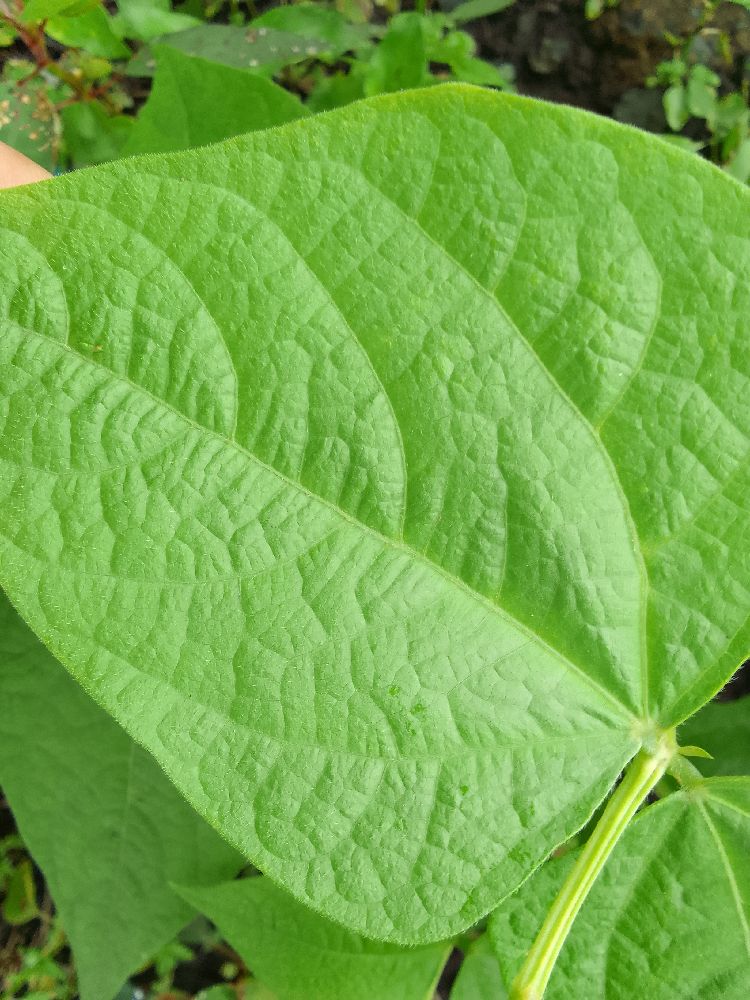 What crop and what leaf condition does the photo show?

common bean, healthy
